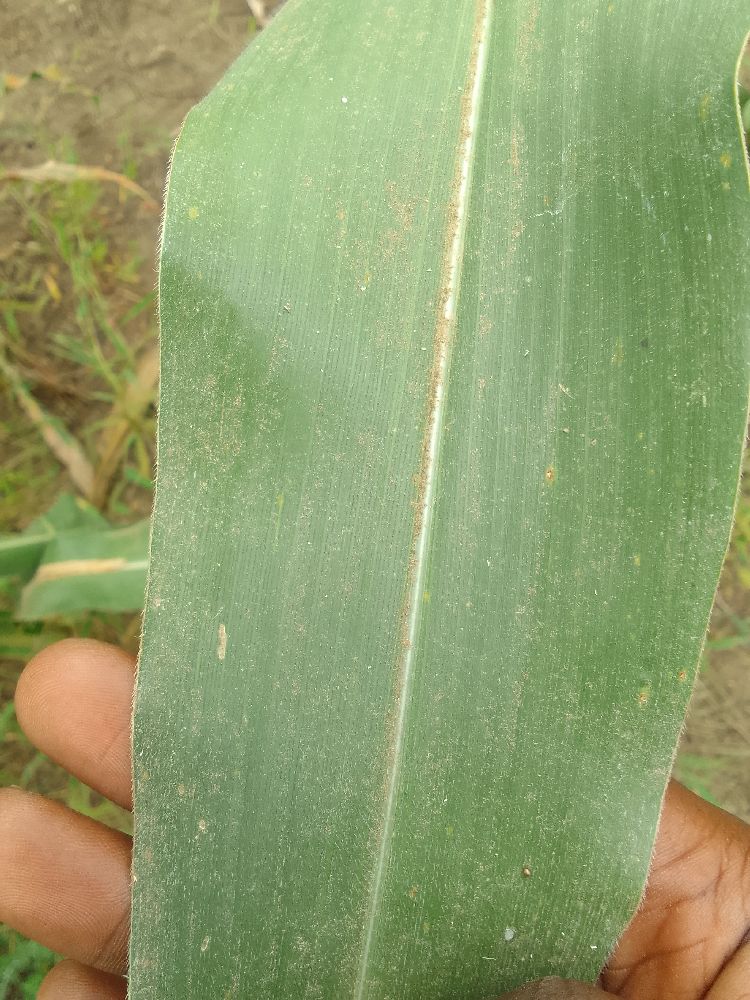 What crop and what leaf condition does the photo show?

maize, healthy
